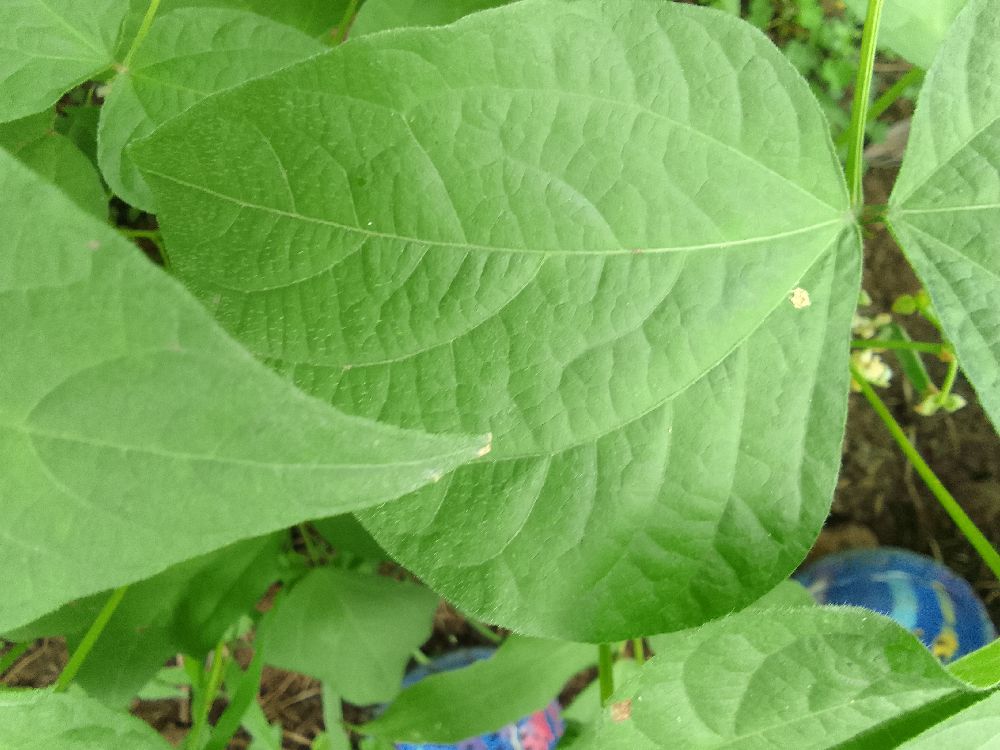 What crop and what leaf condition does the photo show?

common bean, healthy
